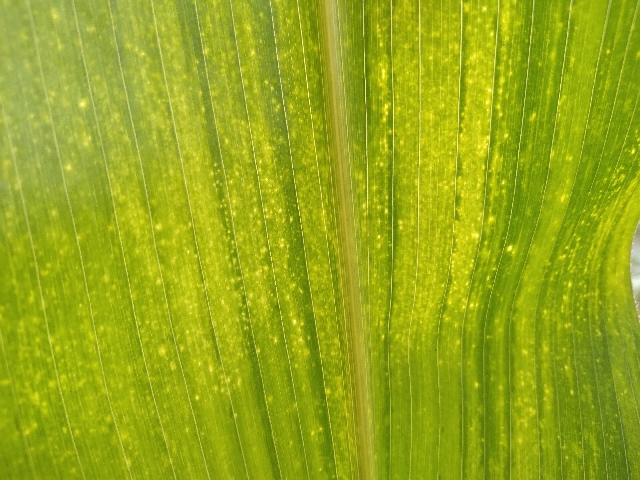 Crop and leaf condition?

maize, maize lethal necrosis
